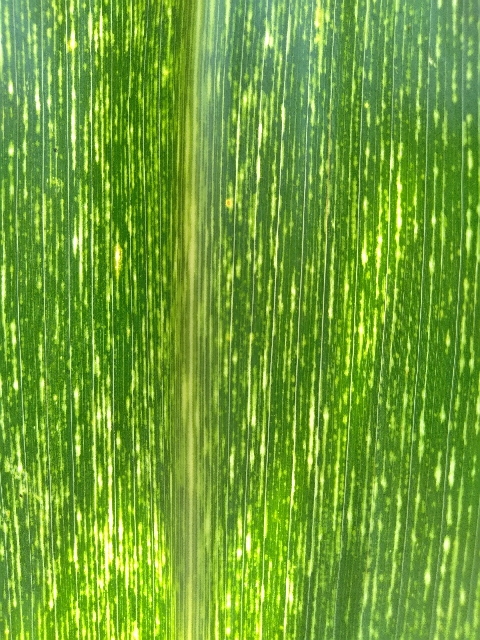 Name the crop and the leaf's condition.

maize, maize streak virus
